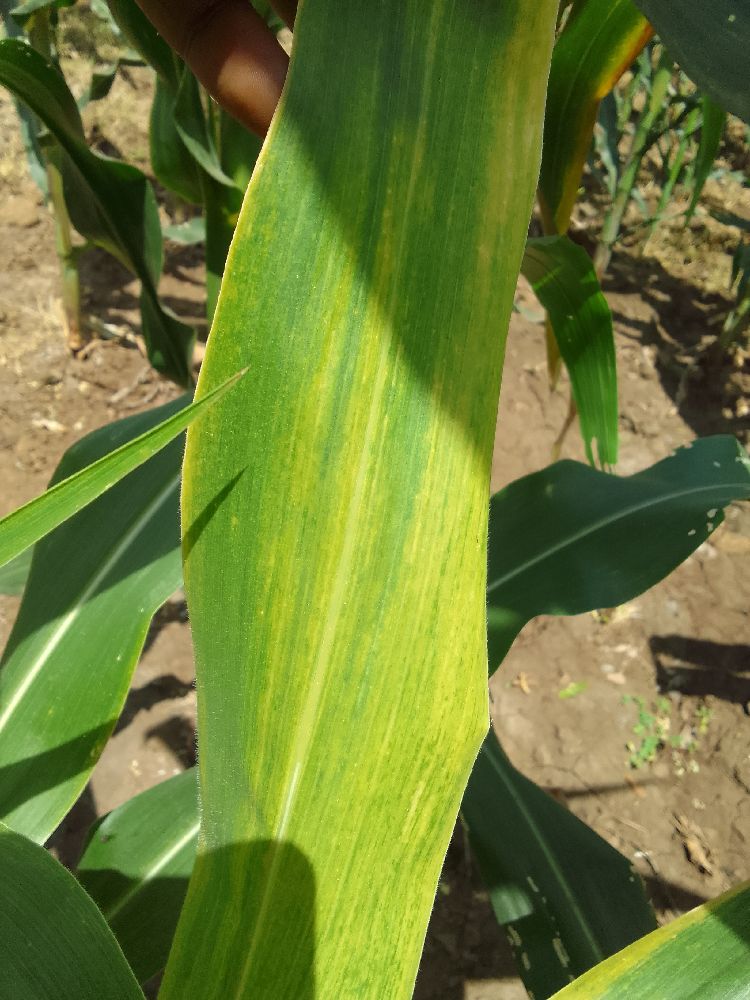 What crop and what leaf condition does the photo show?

maize, maize lethal necrosis
